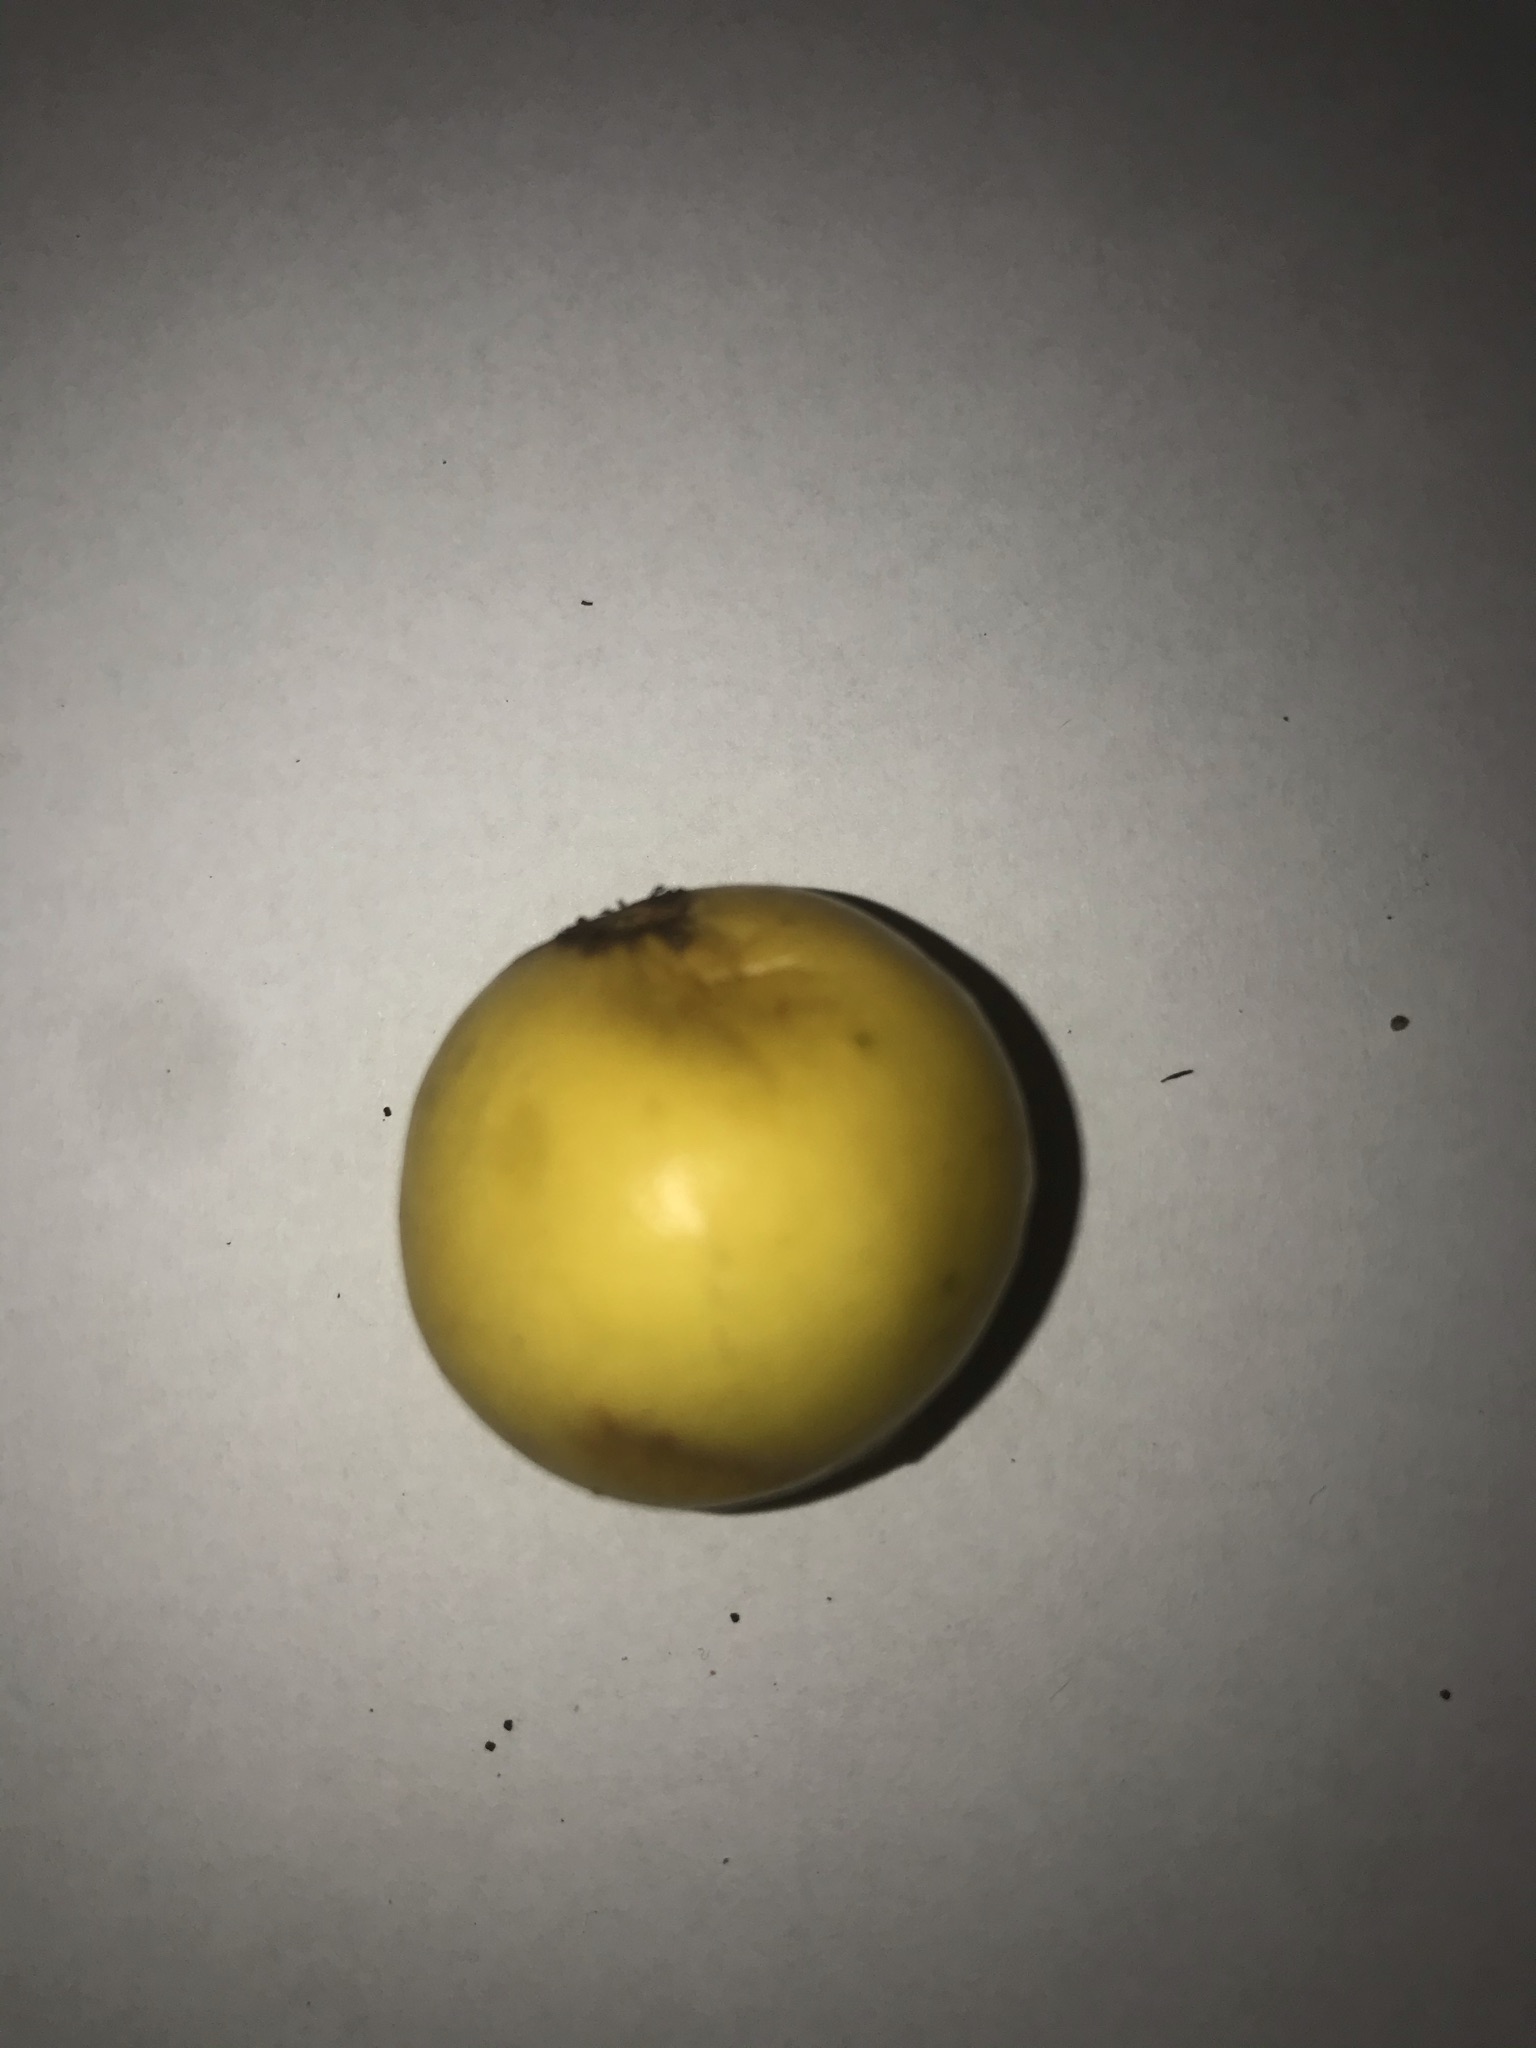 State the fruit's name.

abiu
